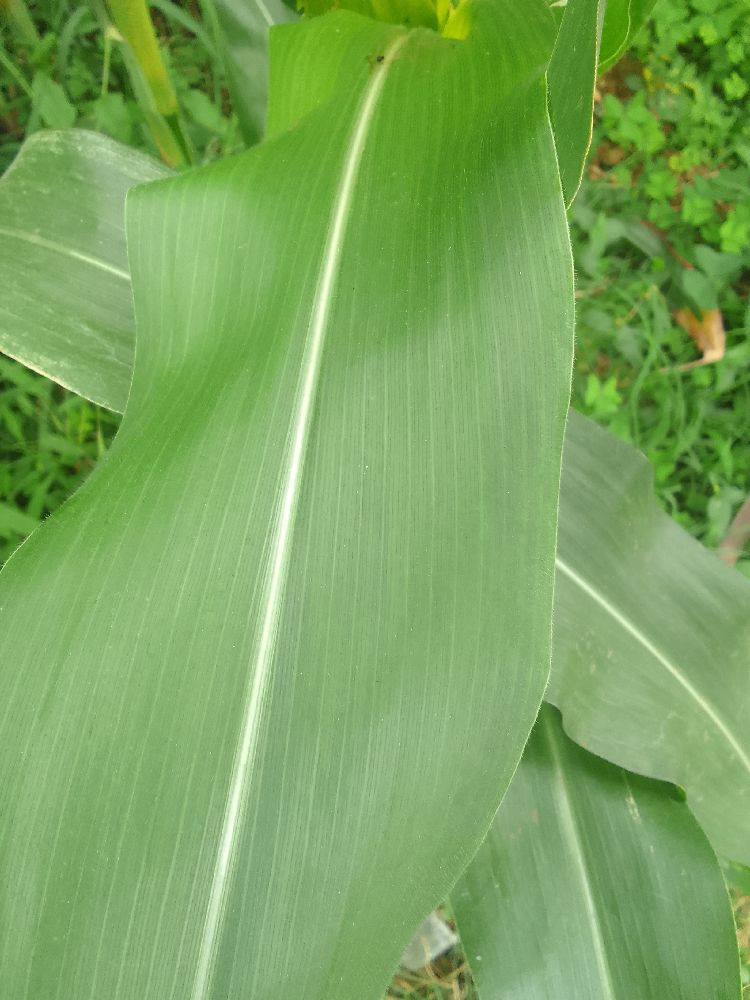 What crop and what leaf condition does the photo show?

maize, healthy
